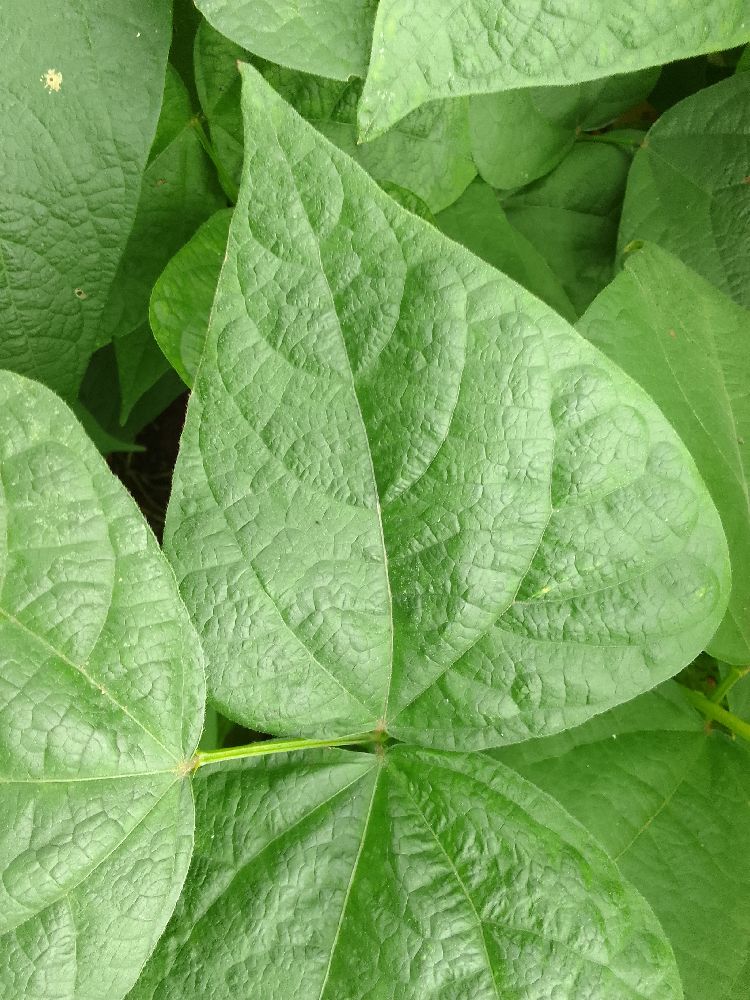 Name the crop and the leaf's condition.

common bean, healthy
